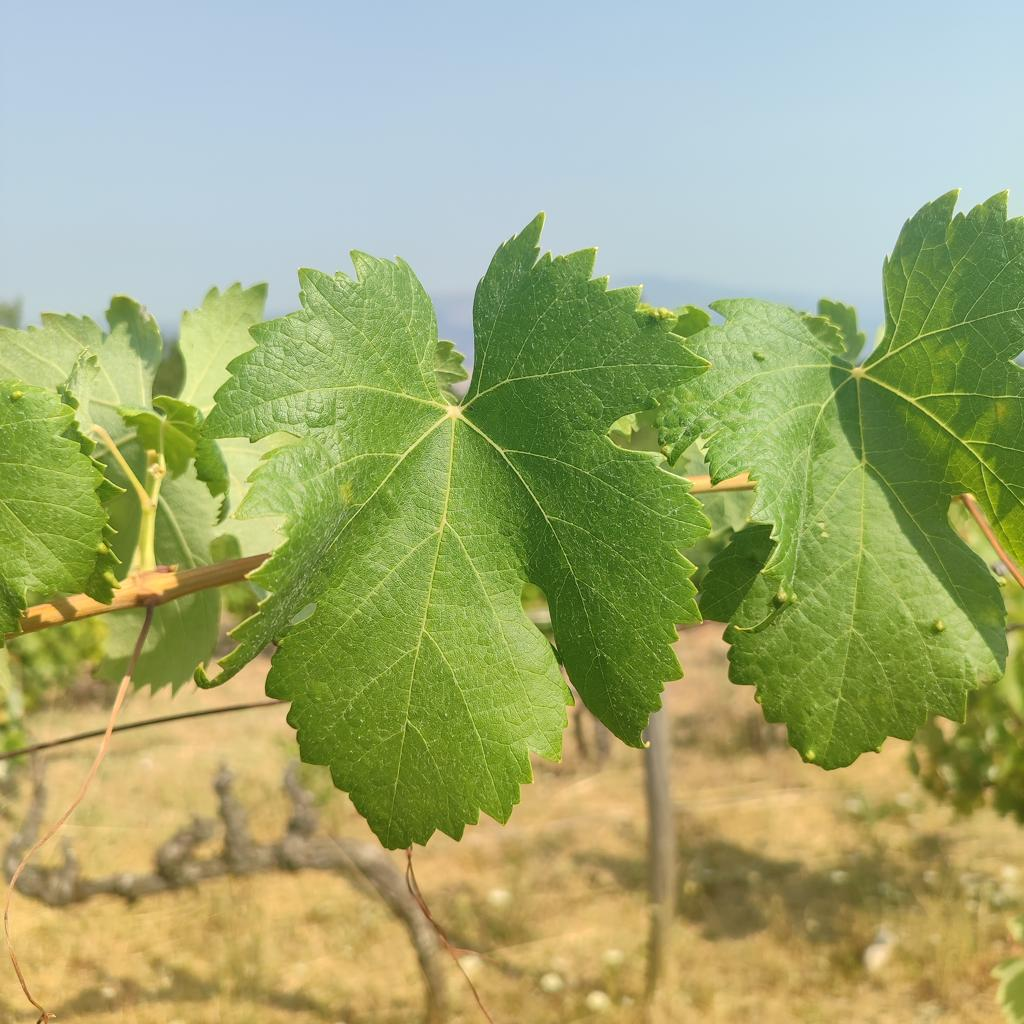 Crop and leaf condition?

grapevine, healthy
